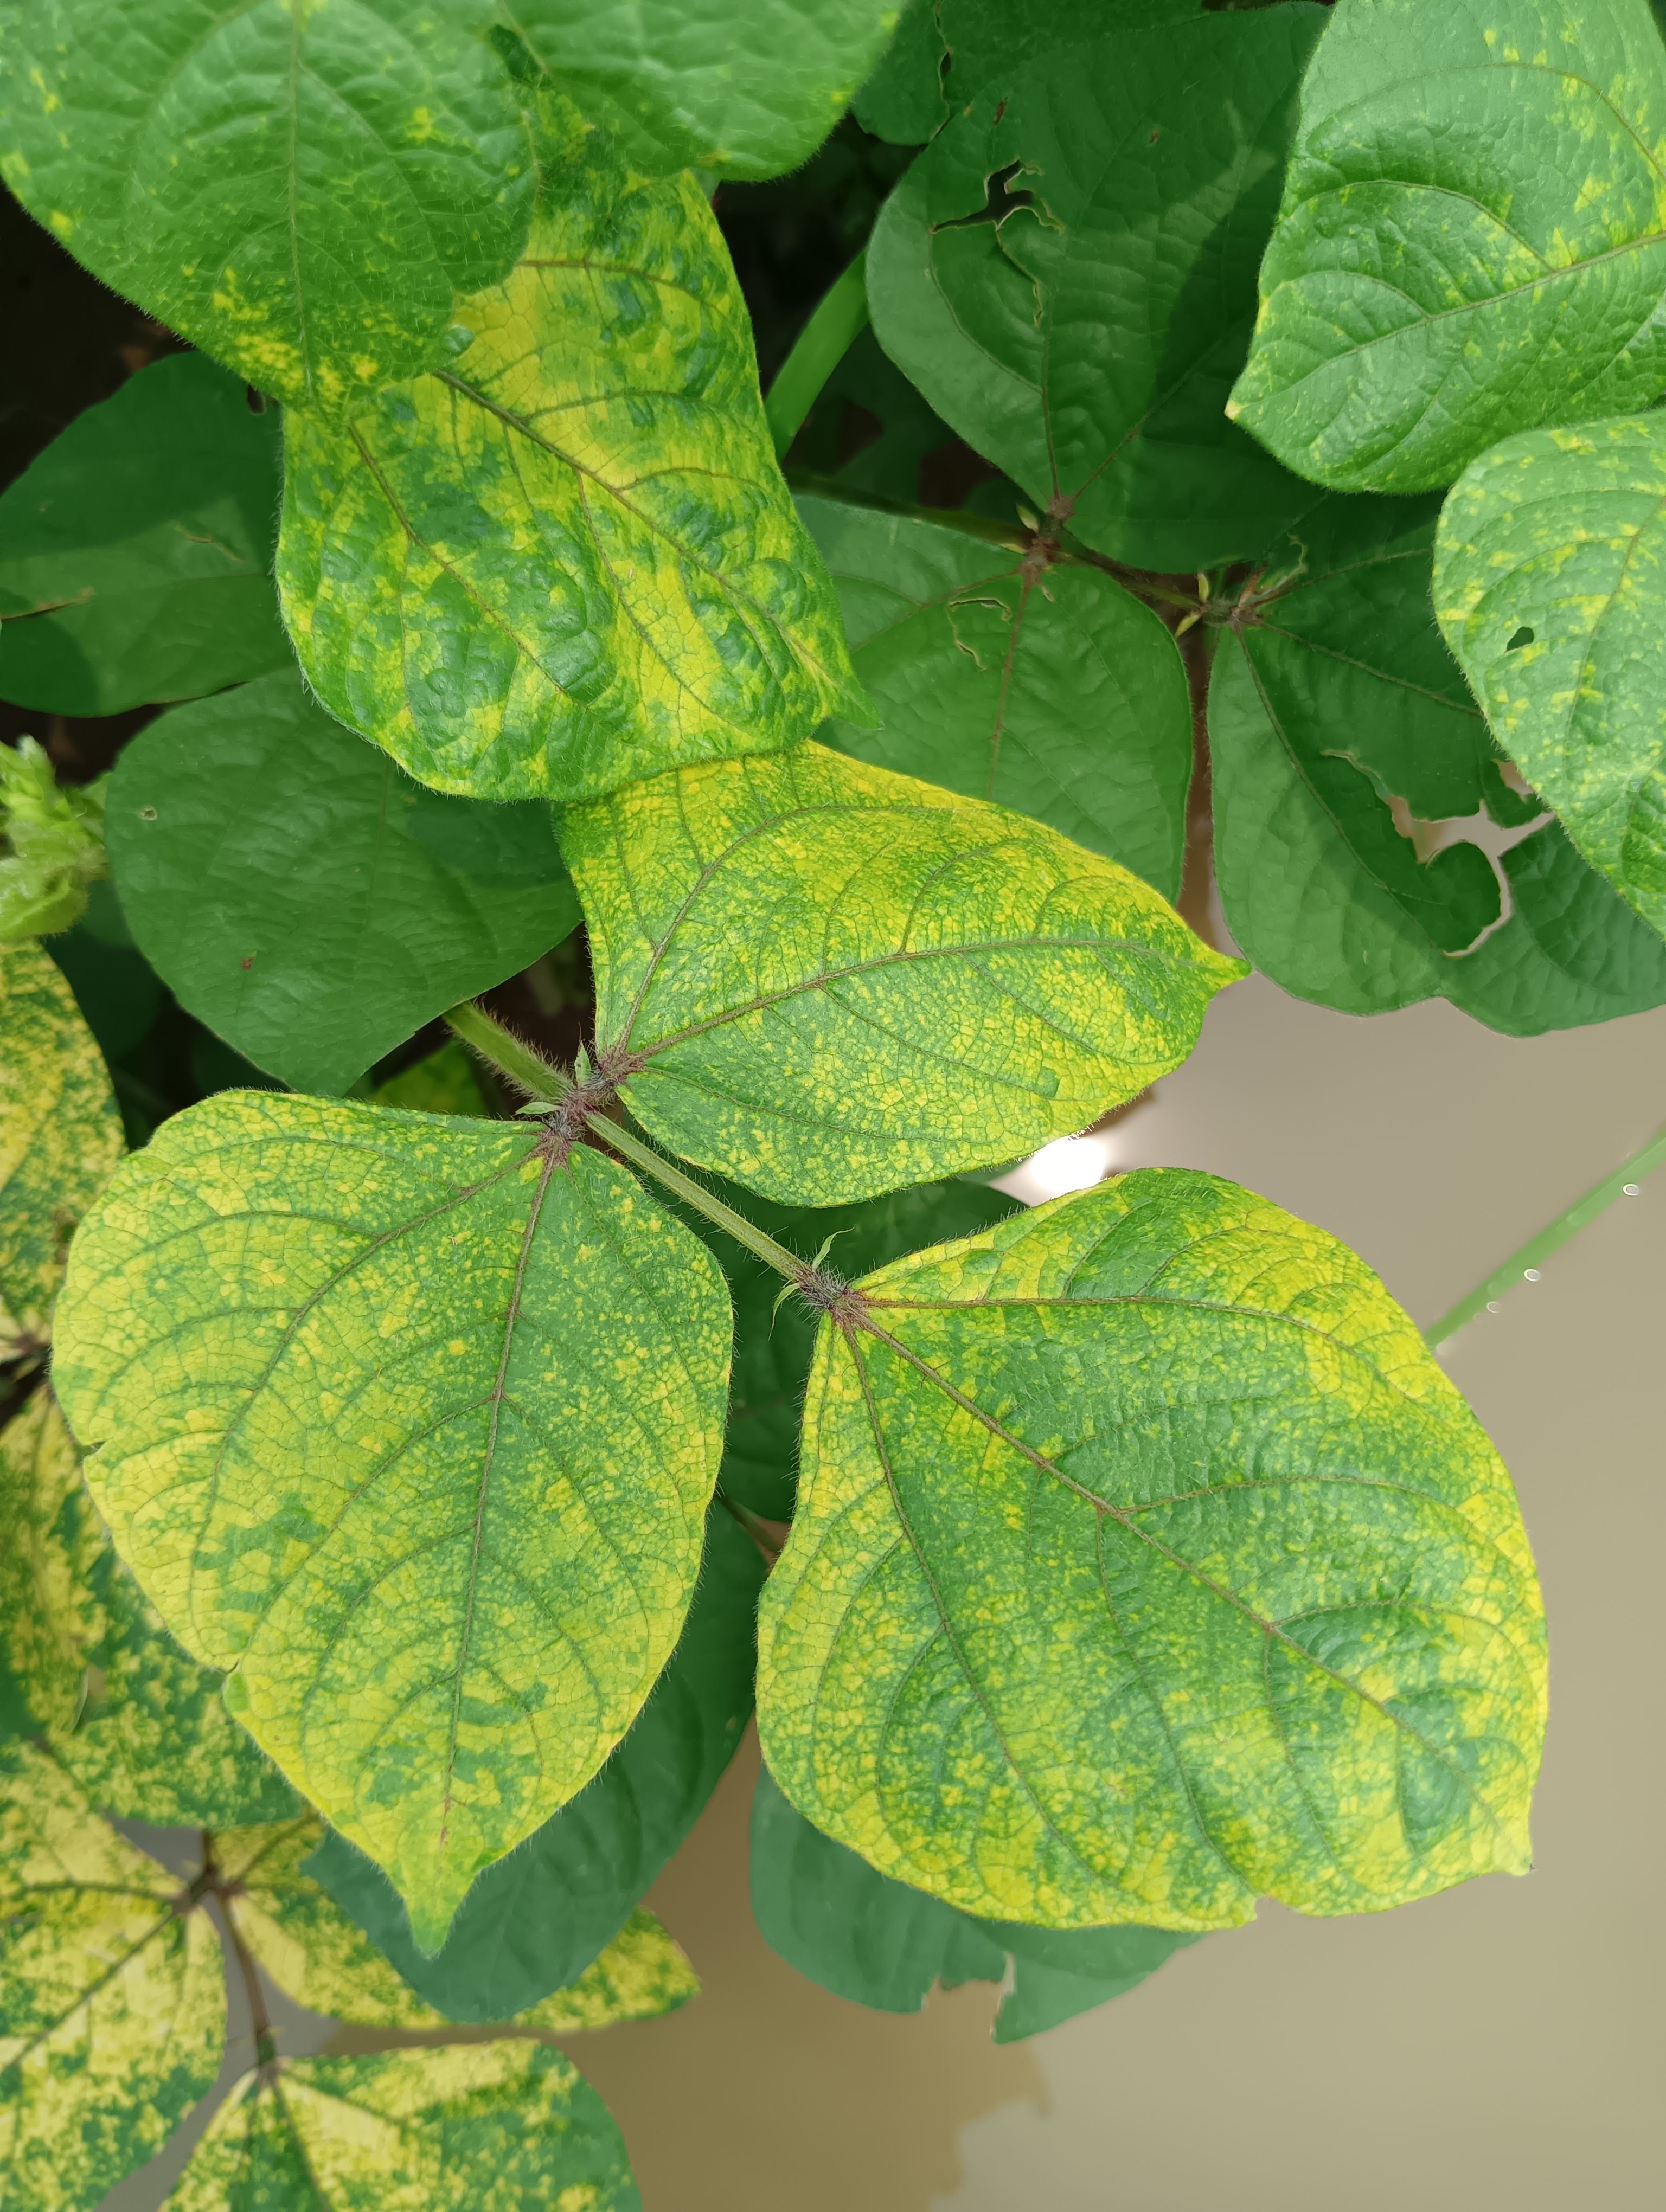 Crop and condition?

mungbean, yellow mosaic
